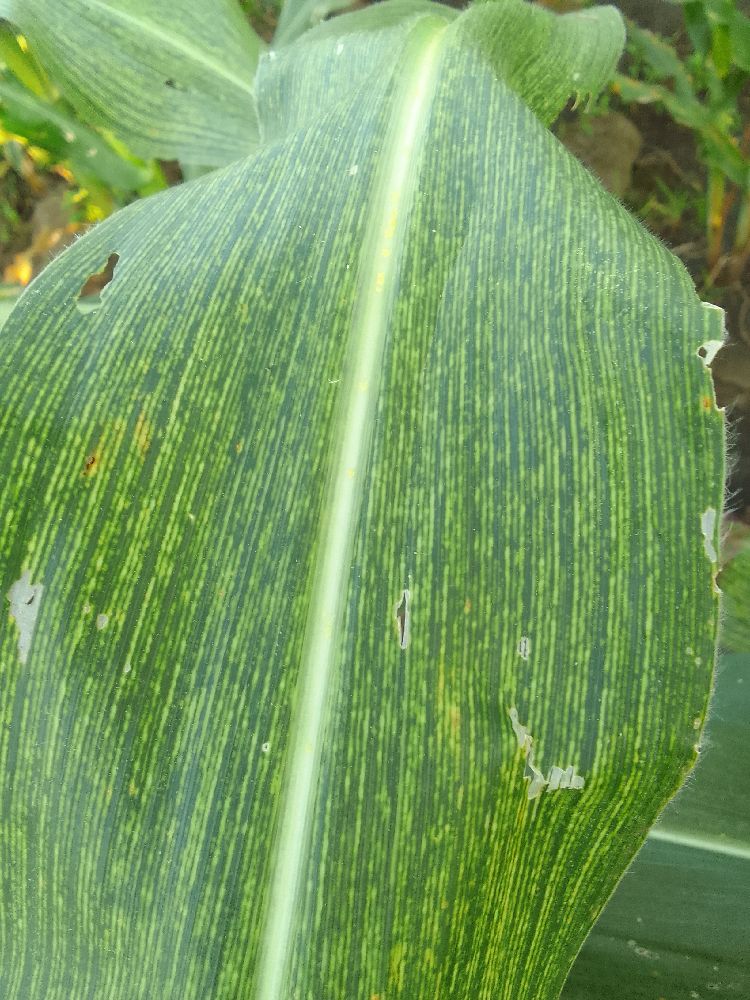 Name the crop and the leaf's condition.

maize, maize streak virus
